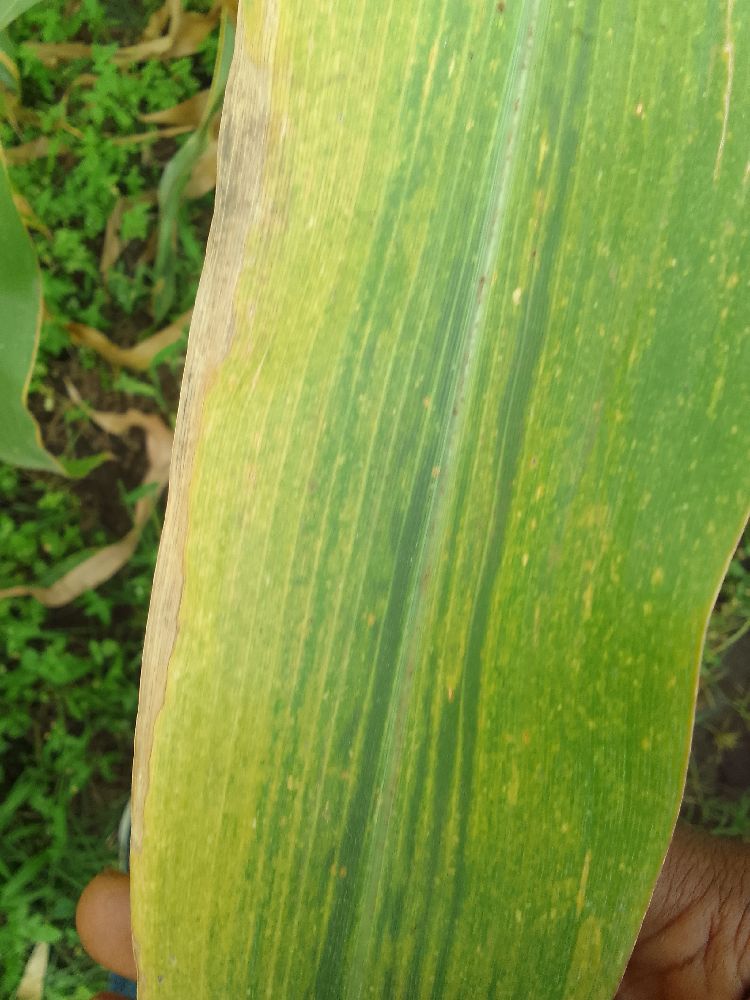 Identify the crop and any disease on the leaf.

maize, maize lethal necrosis
